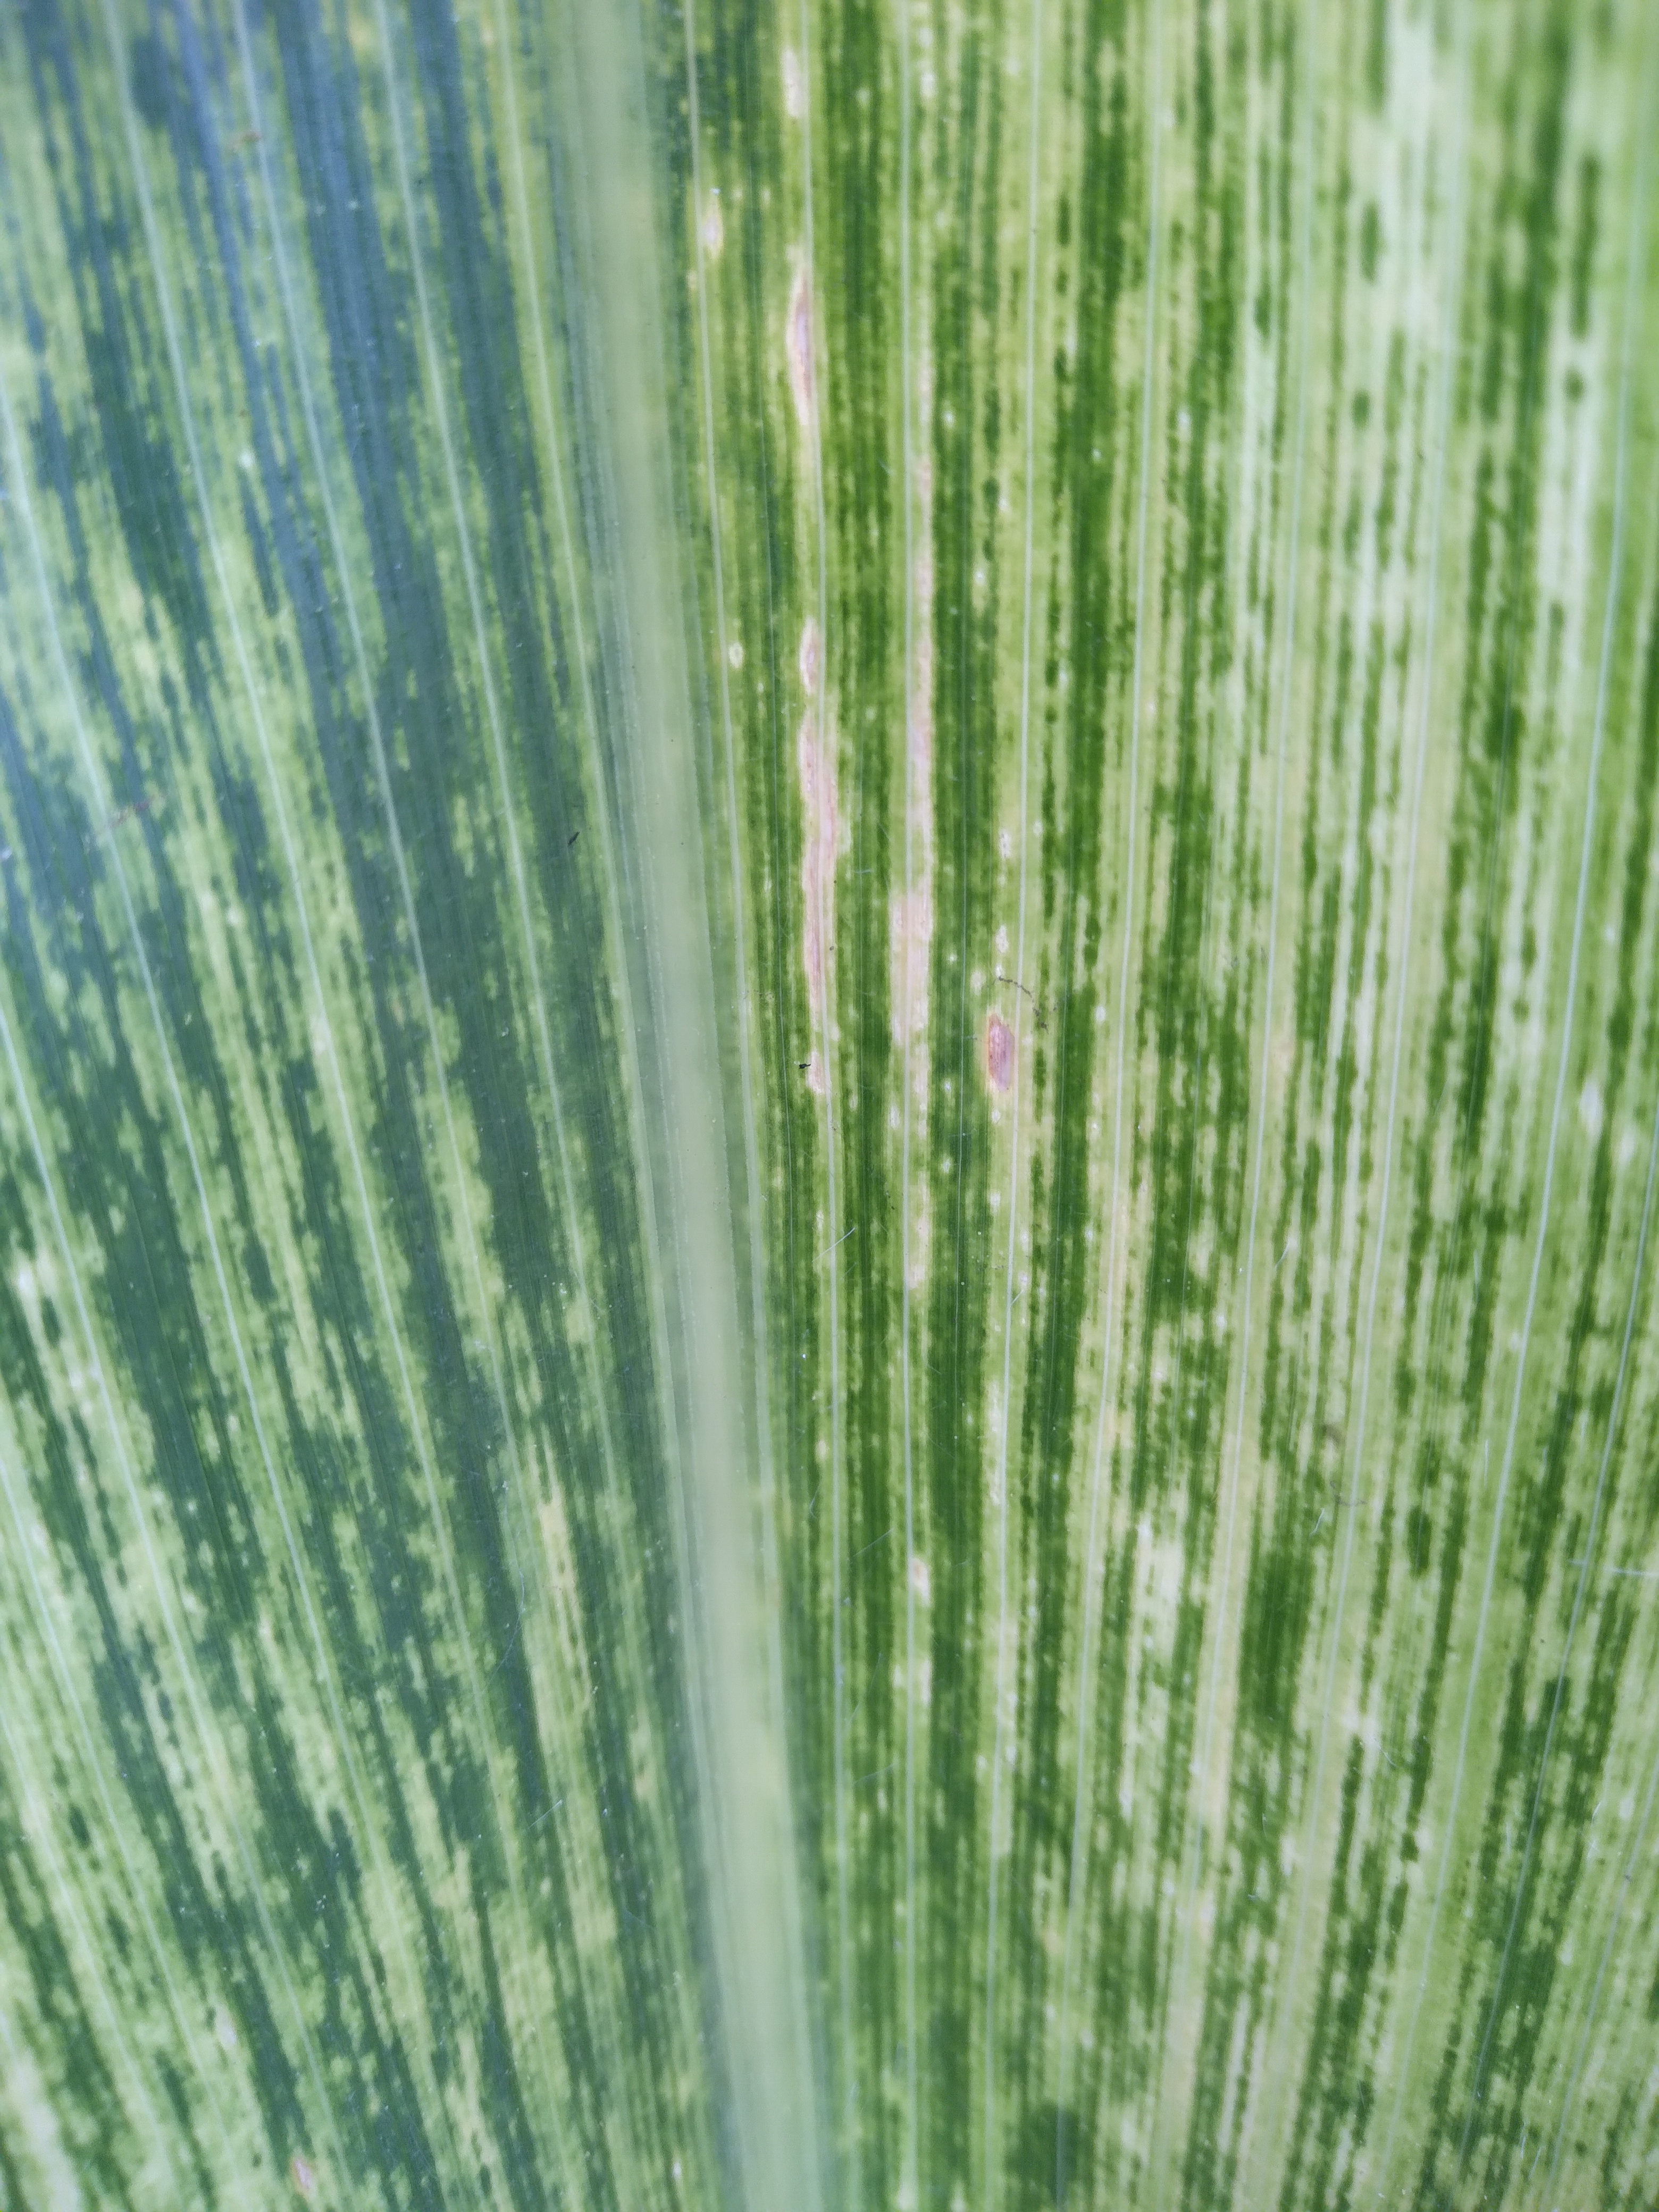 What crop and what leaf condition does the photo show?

maize, maize streak virus
